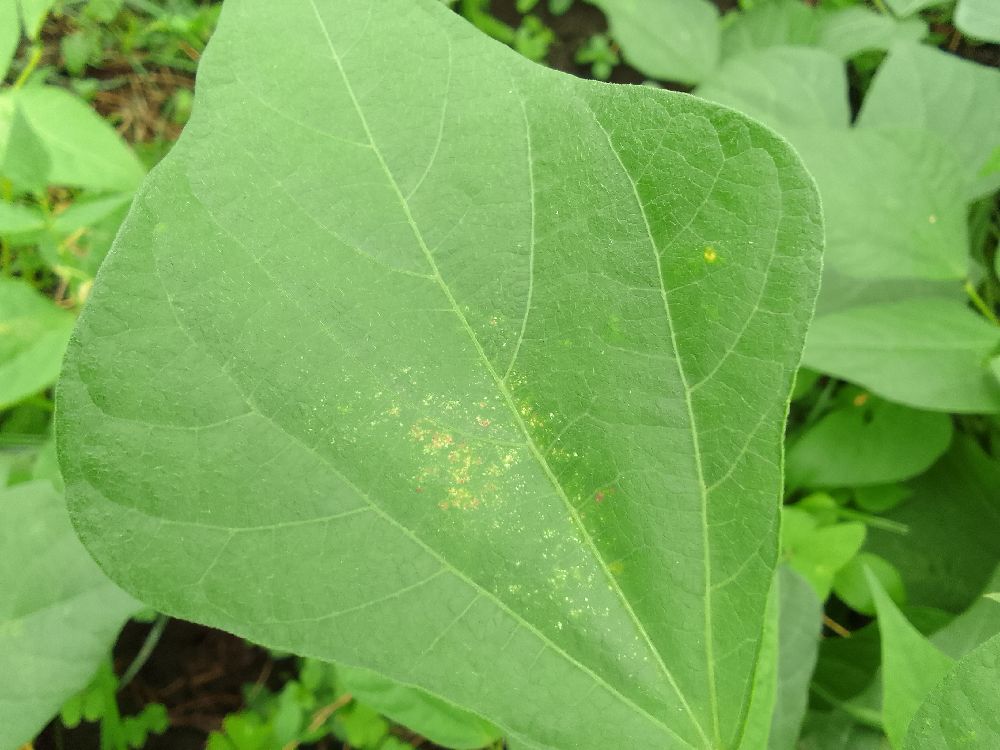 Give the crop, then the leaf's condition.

common bean, healthy
